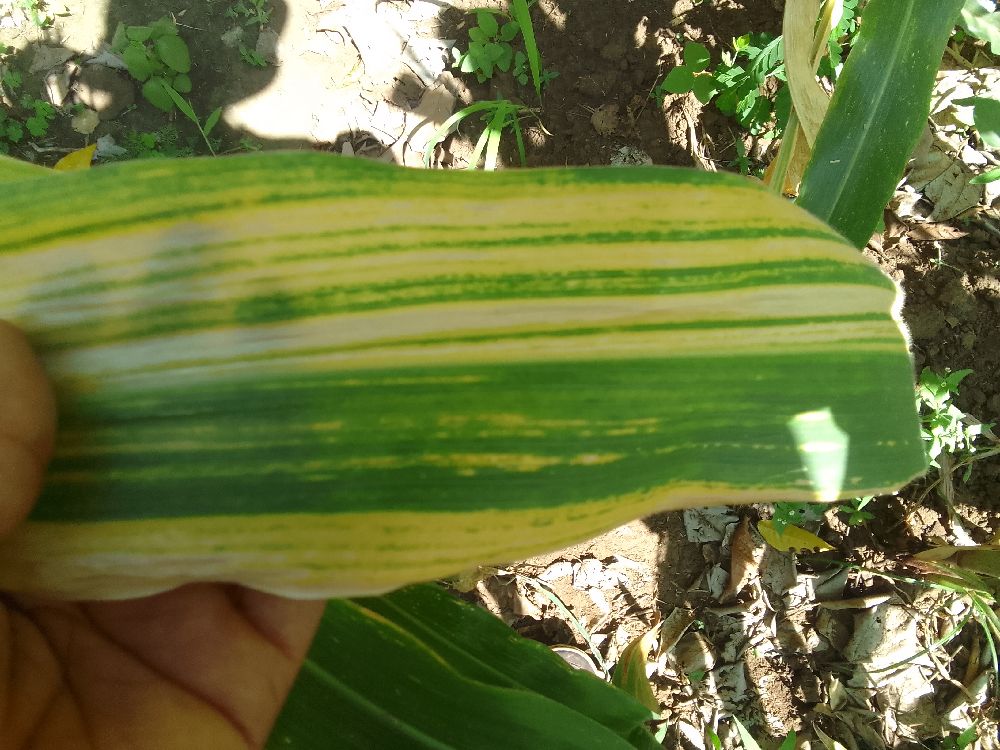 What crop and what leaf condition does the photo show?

maize, maize lethal necrosis
